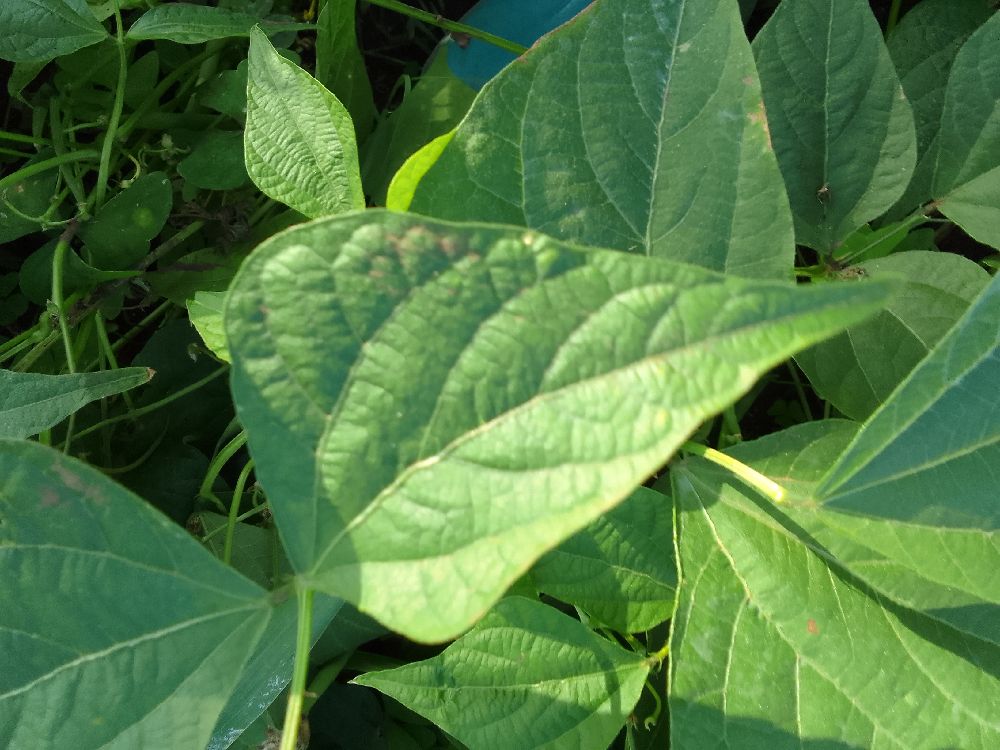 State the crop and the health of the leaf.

common bean, healthy
